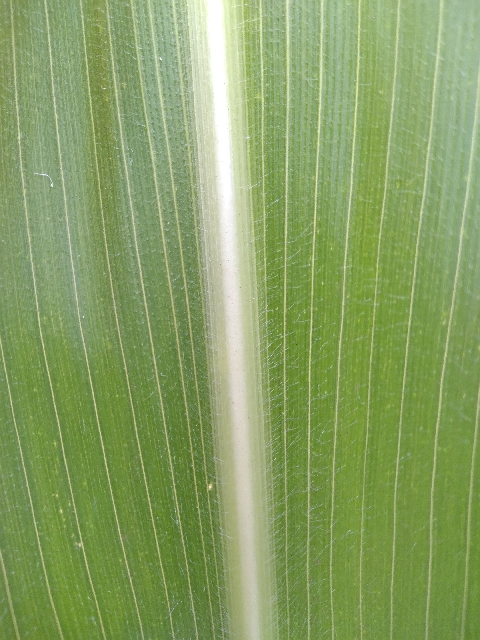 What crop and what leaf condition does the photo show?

maize, healthy
